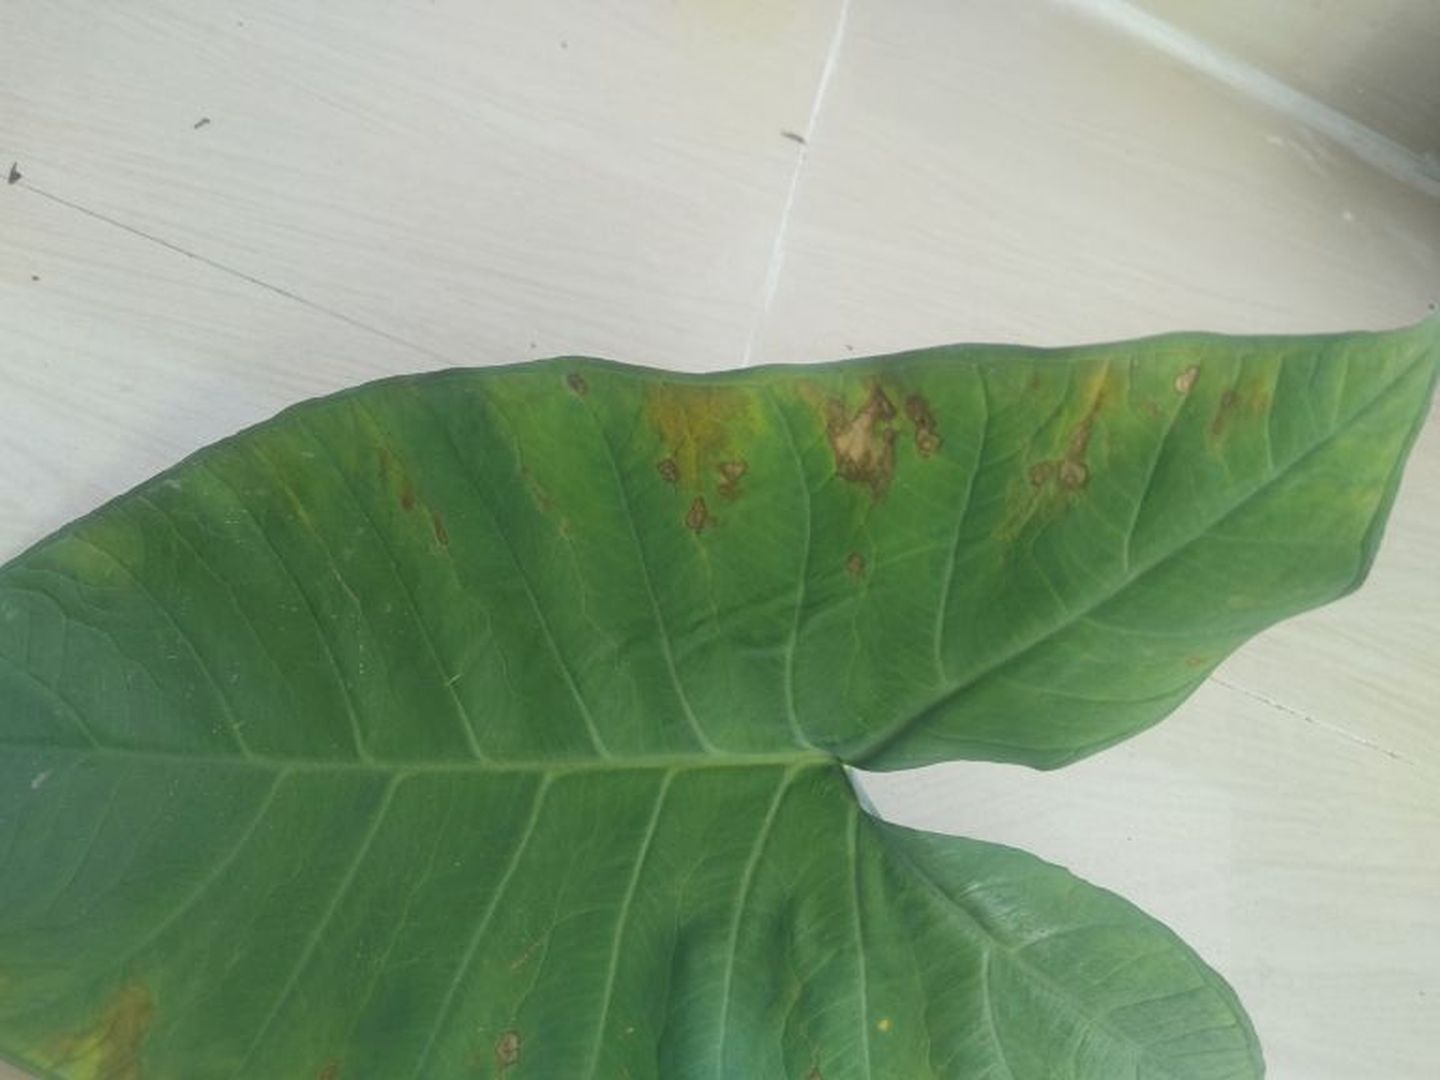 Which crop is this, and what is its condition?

taro, leaf blight
